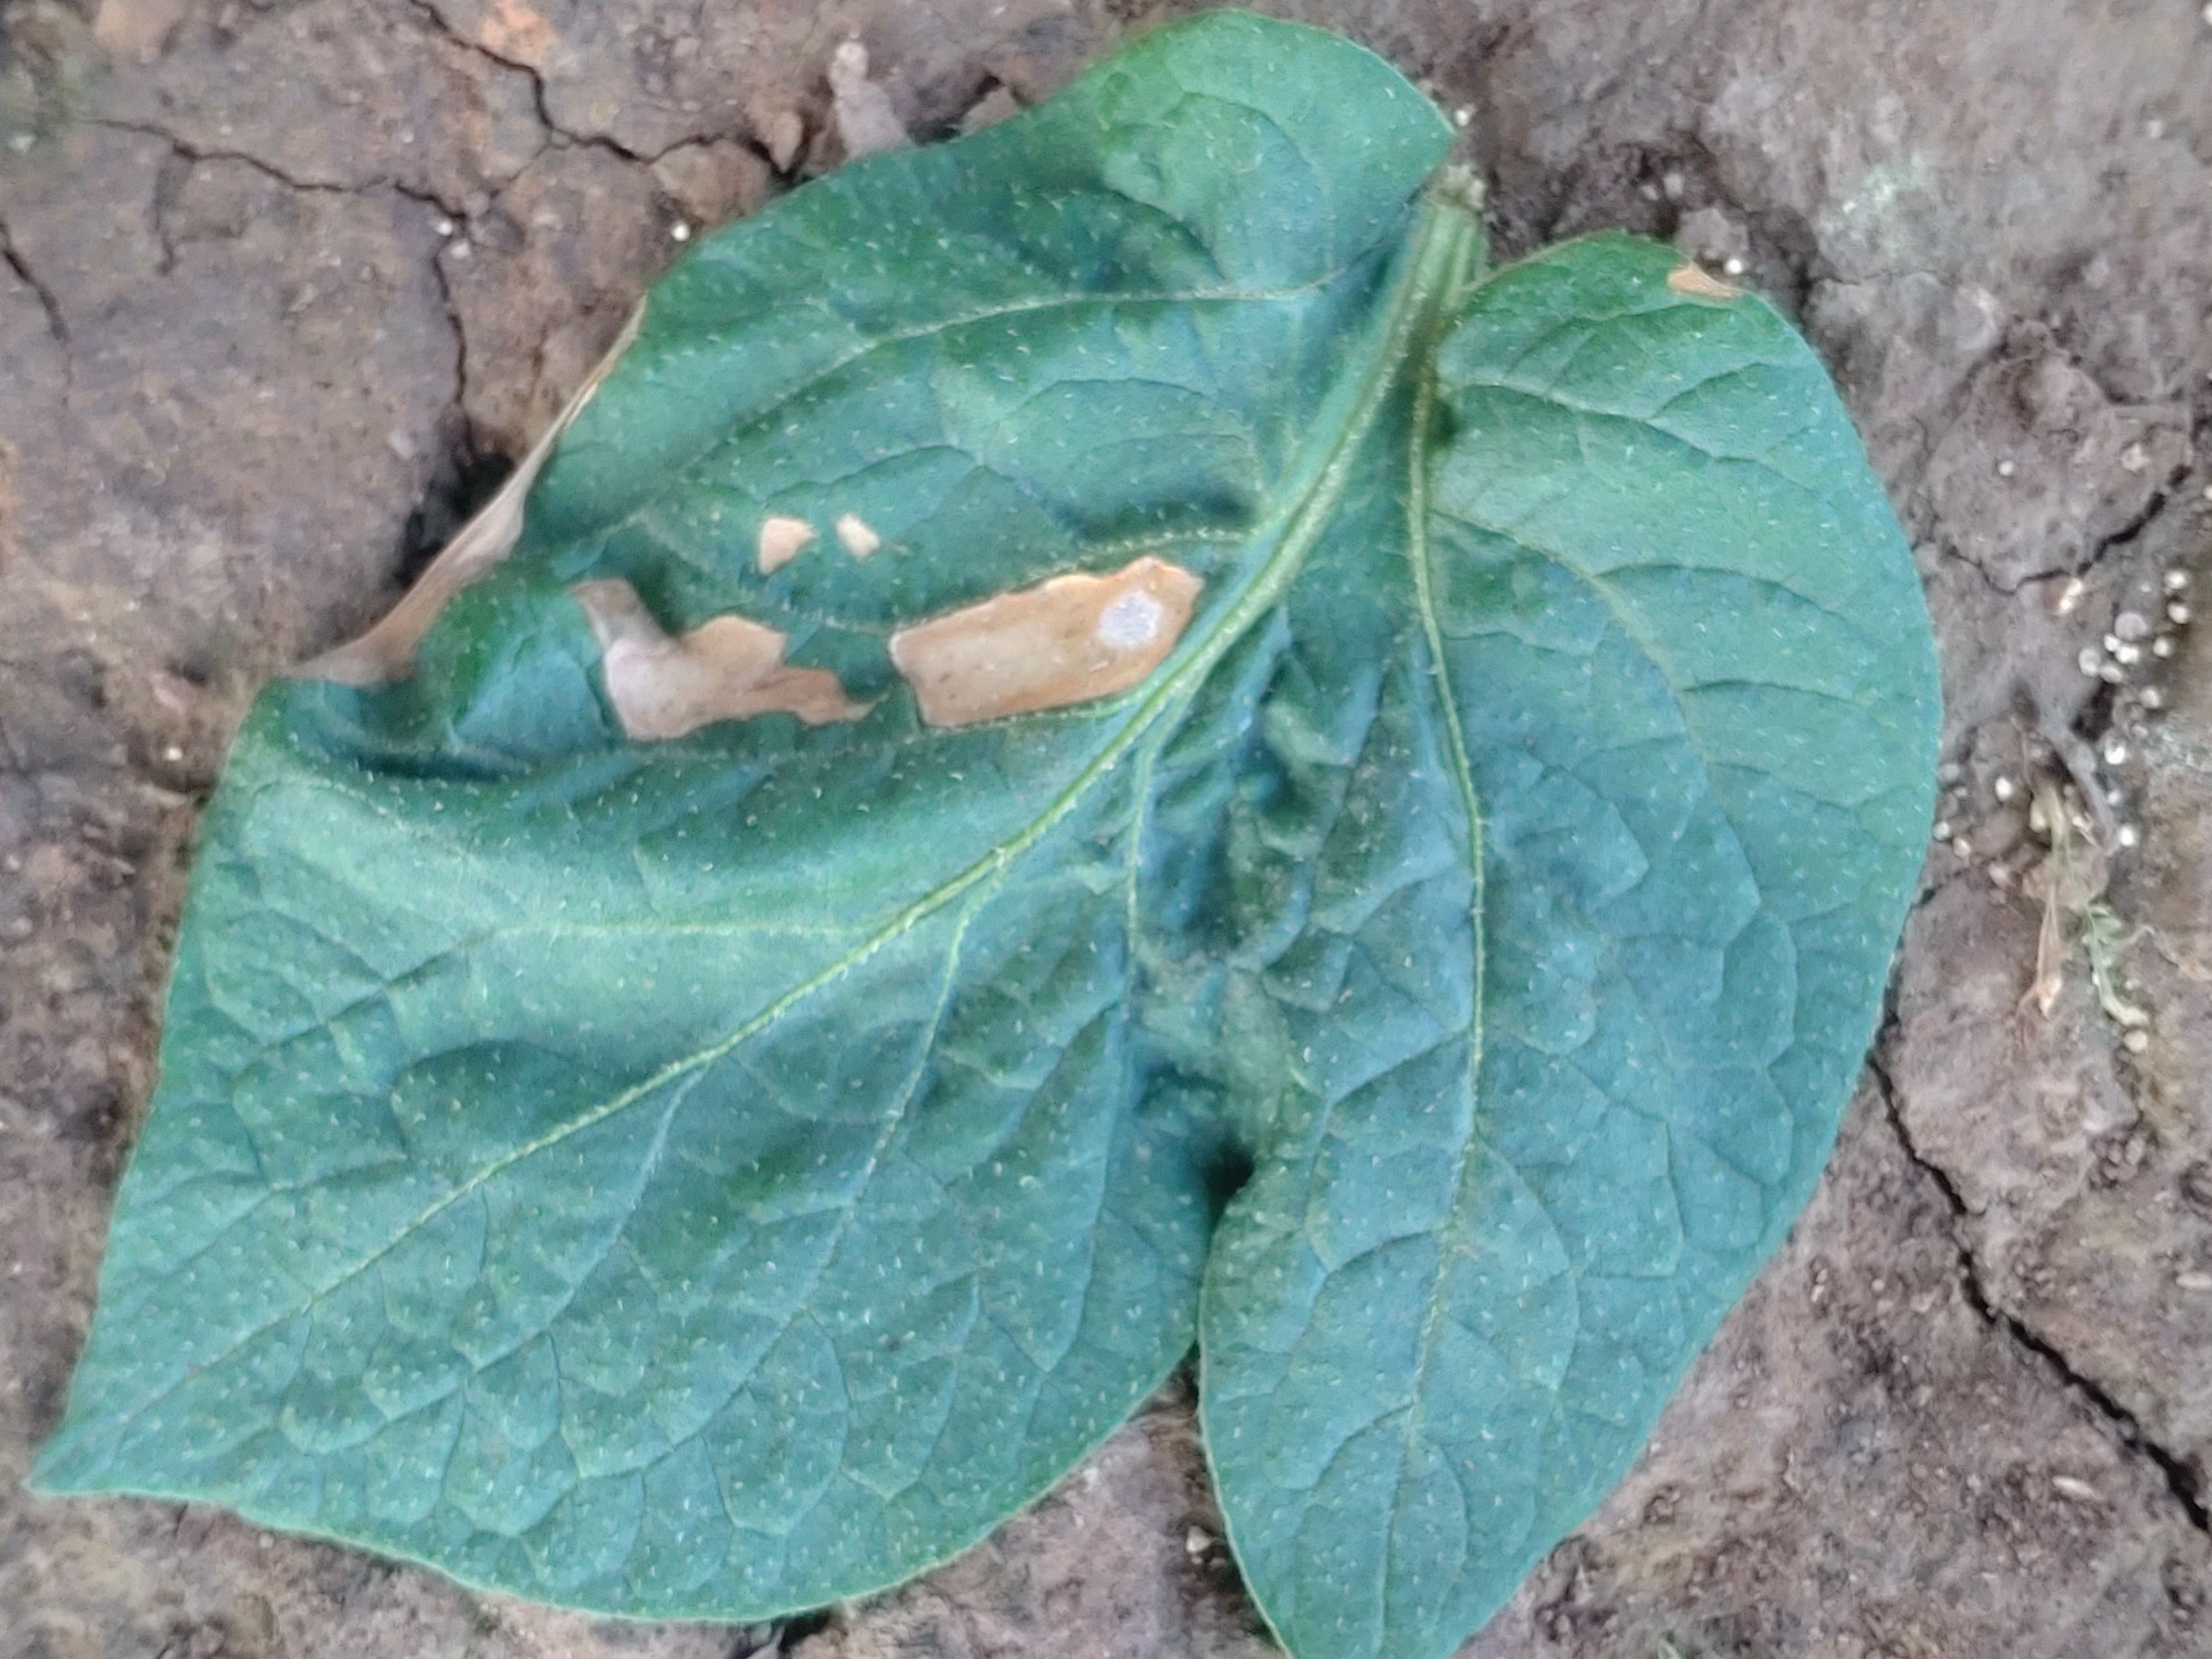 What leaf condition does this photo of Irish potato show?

early blight
